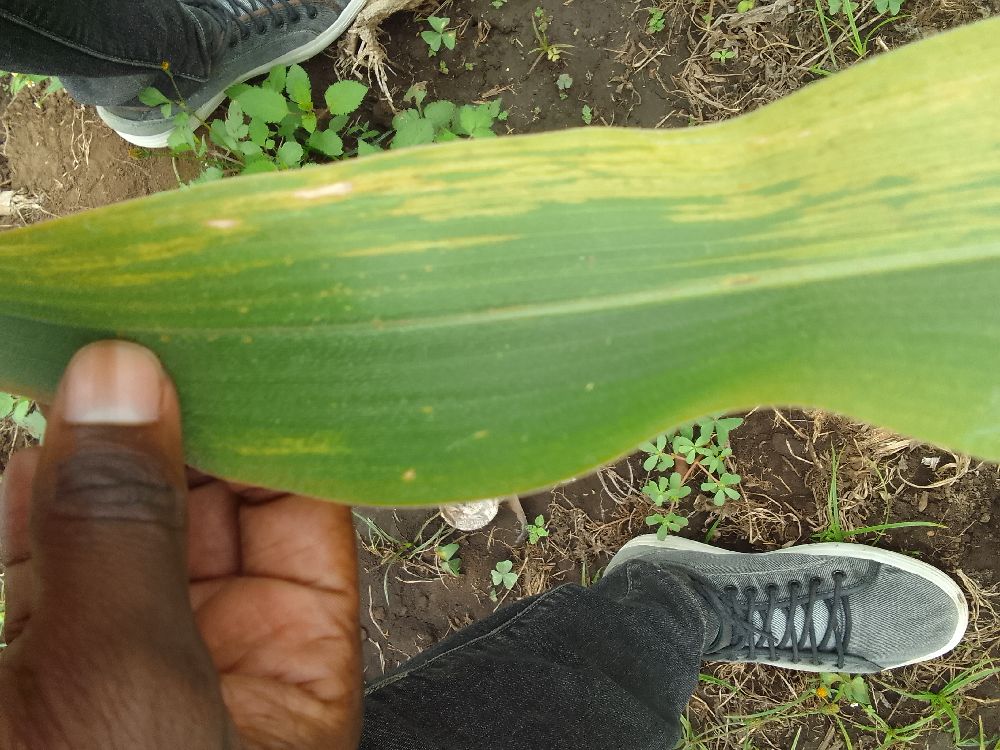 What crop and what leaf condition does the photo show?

maize, maize lethal necrosis
